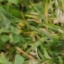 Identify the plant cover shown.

unstructured weed
